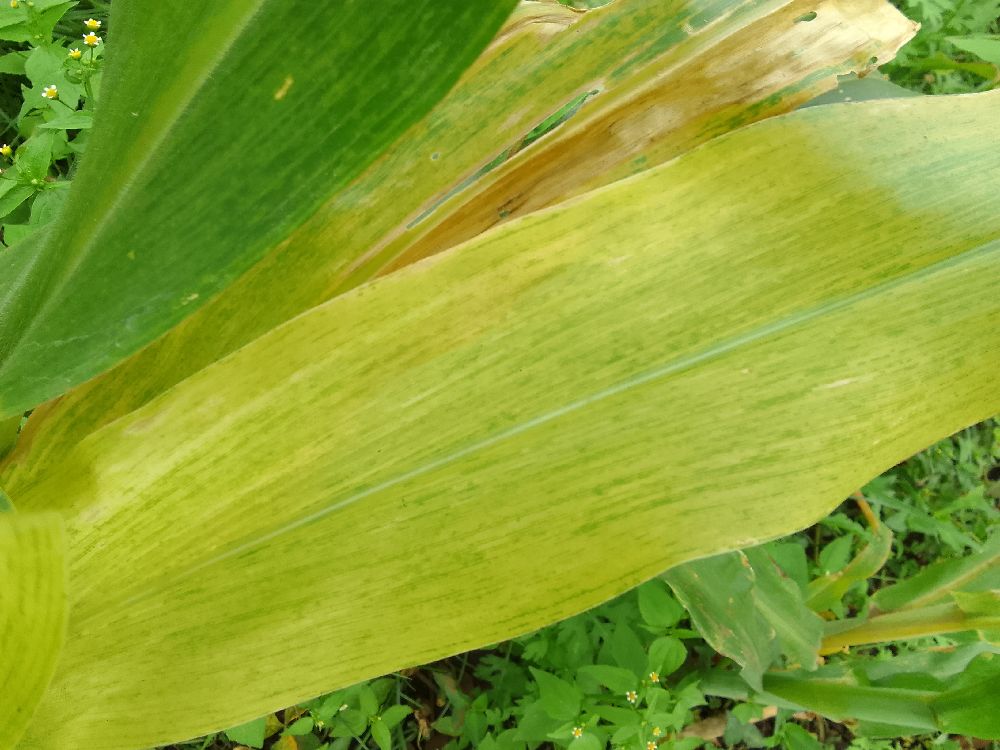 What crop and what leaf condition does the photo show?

maize, maize lethal necrosis
